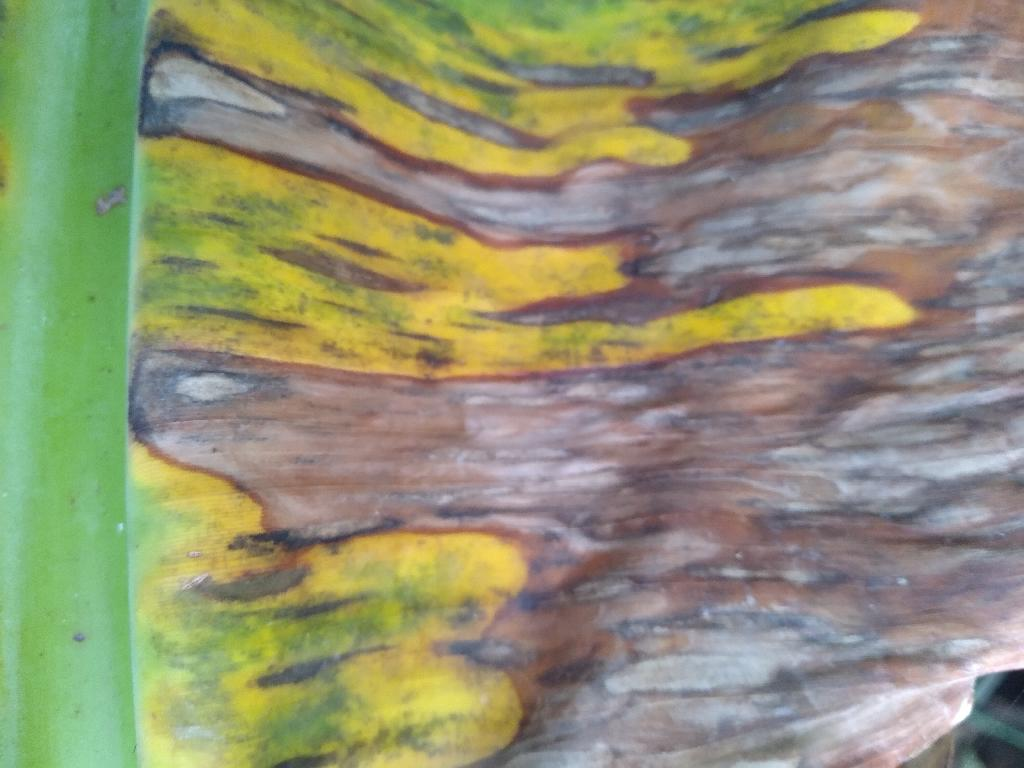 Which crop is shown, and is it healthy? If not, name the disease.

banana, black sigatoka
